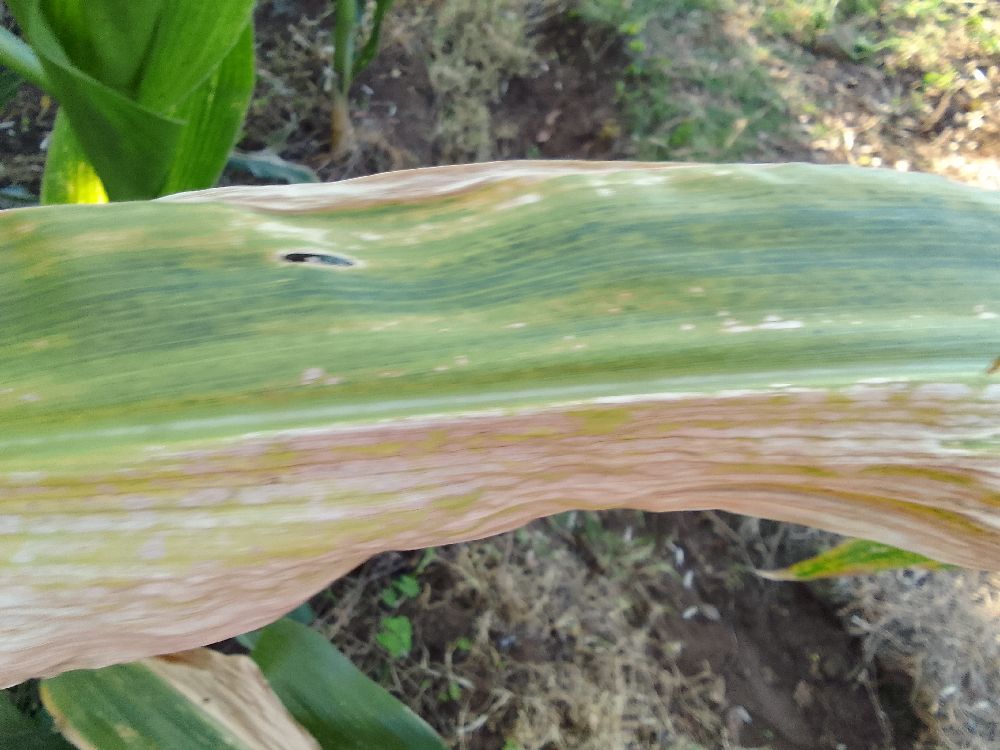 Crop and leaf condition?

maize, maize lethal necrosis
